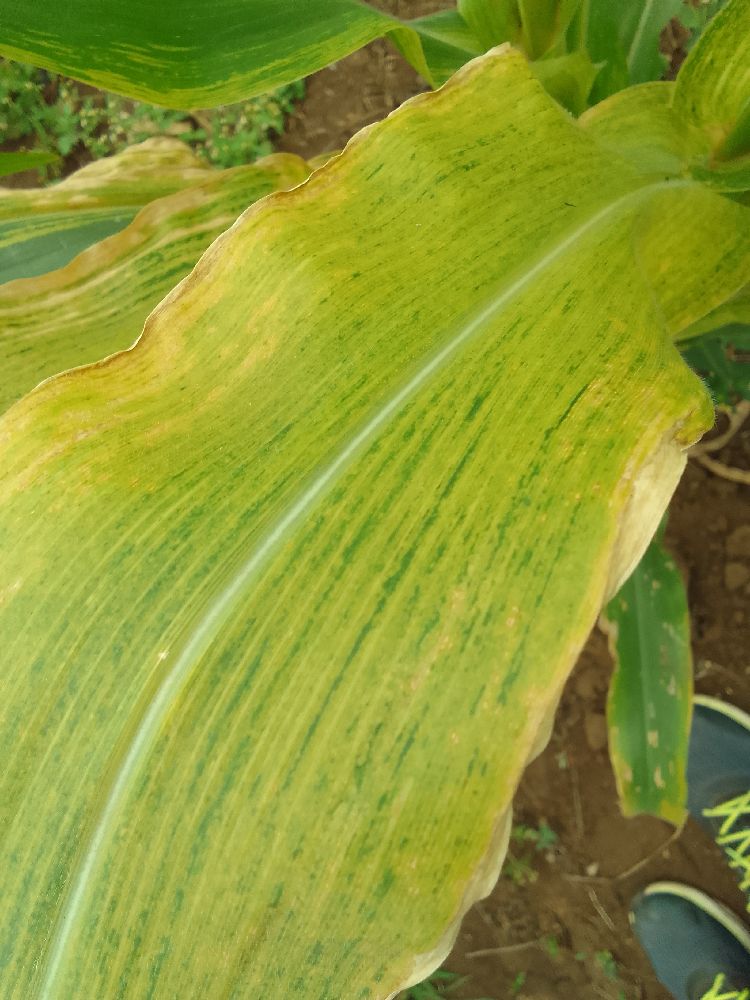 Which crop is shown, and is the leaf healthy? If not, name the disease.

maize, maize lethal necrosis
